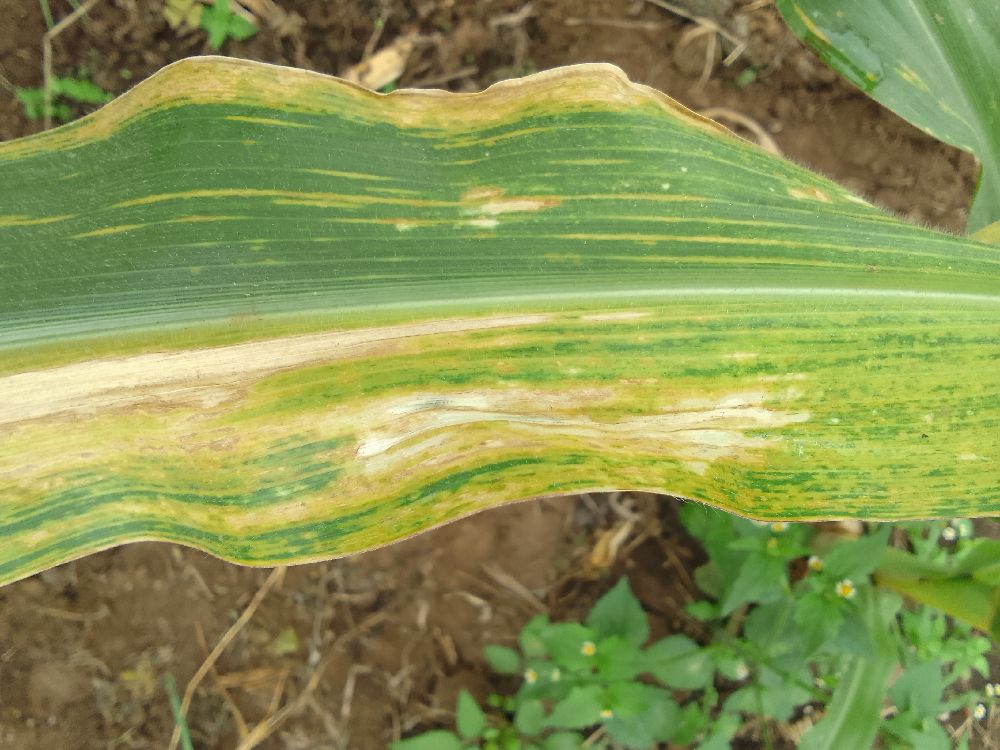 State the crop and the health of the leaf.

maize, maize lethal necrosis
